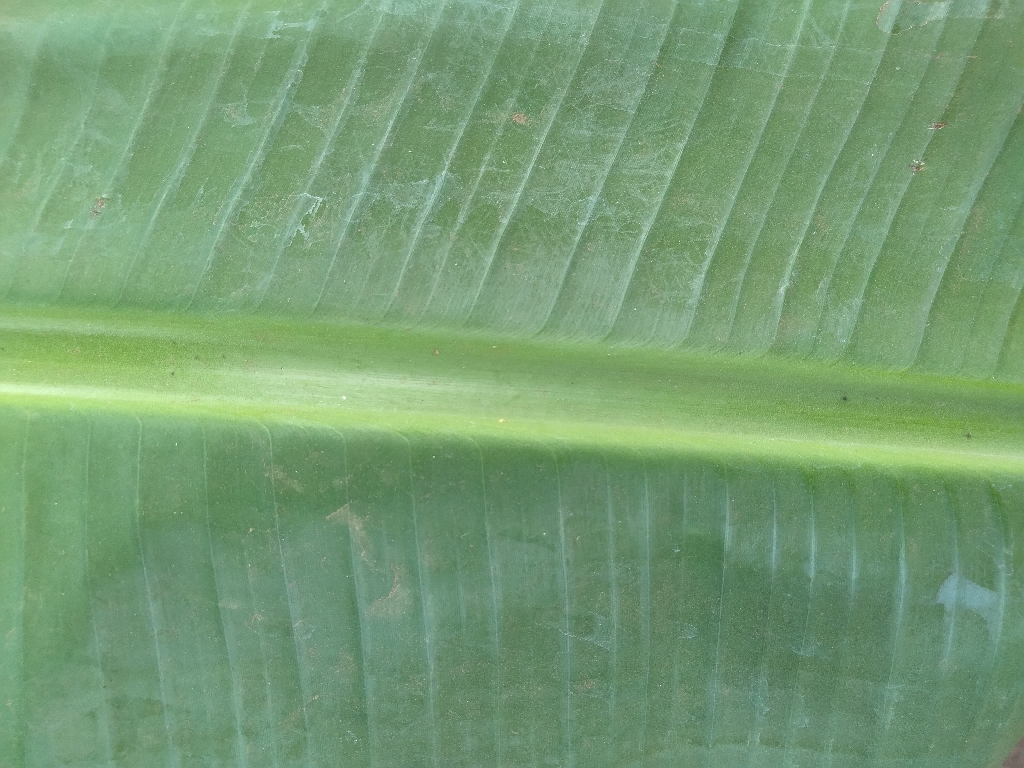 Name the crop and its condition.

banana, healthy
